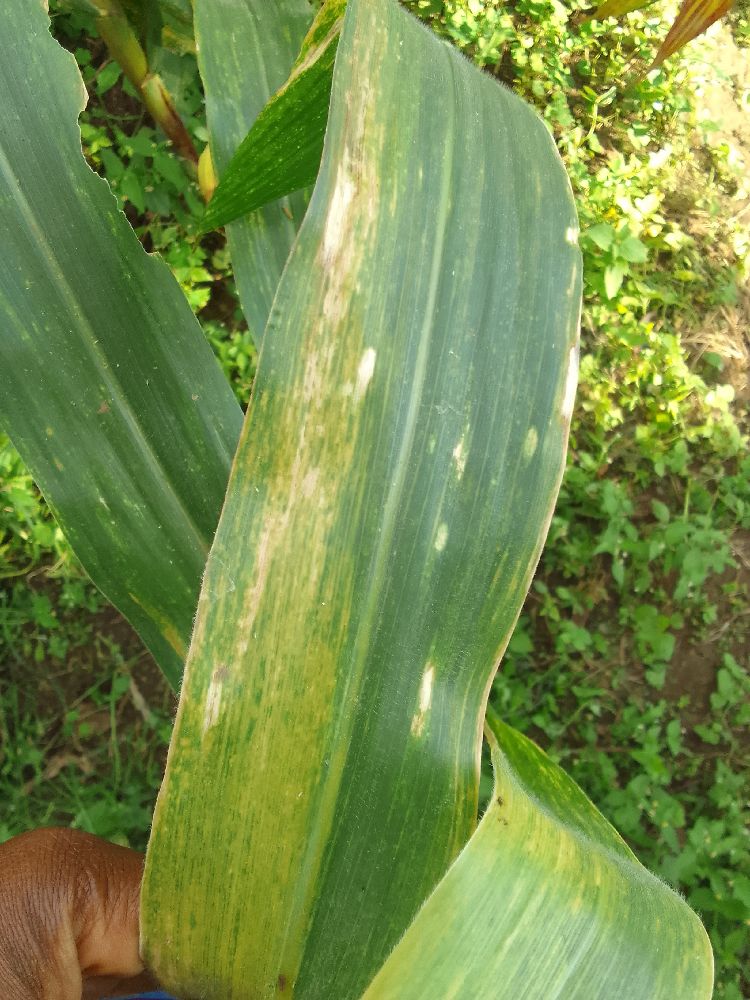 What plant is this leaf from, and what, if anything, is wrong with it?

maize, maize lethal necrosis
